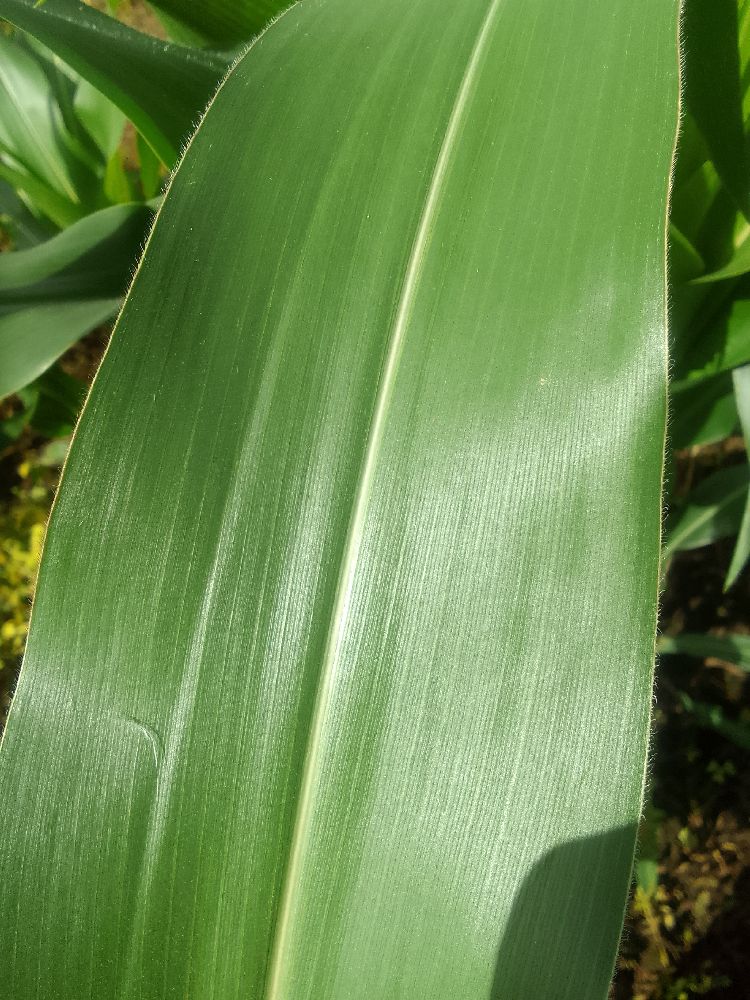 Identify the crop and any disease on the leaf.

maize, healthy
